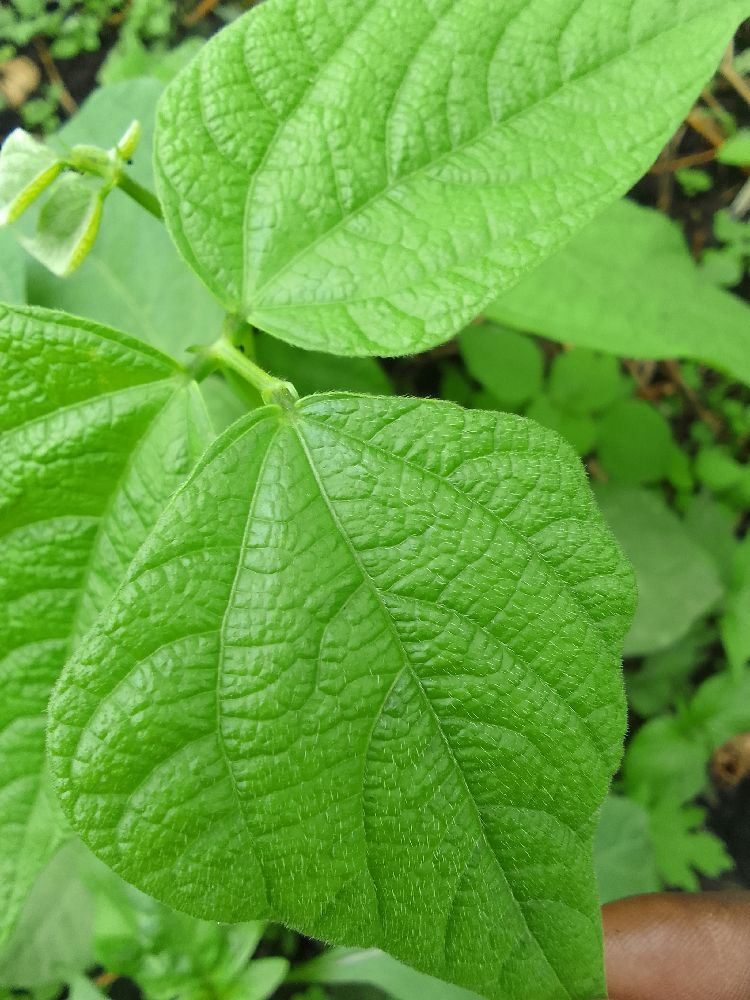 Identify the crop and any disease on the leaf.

common bean, healthy
